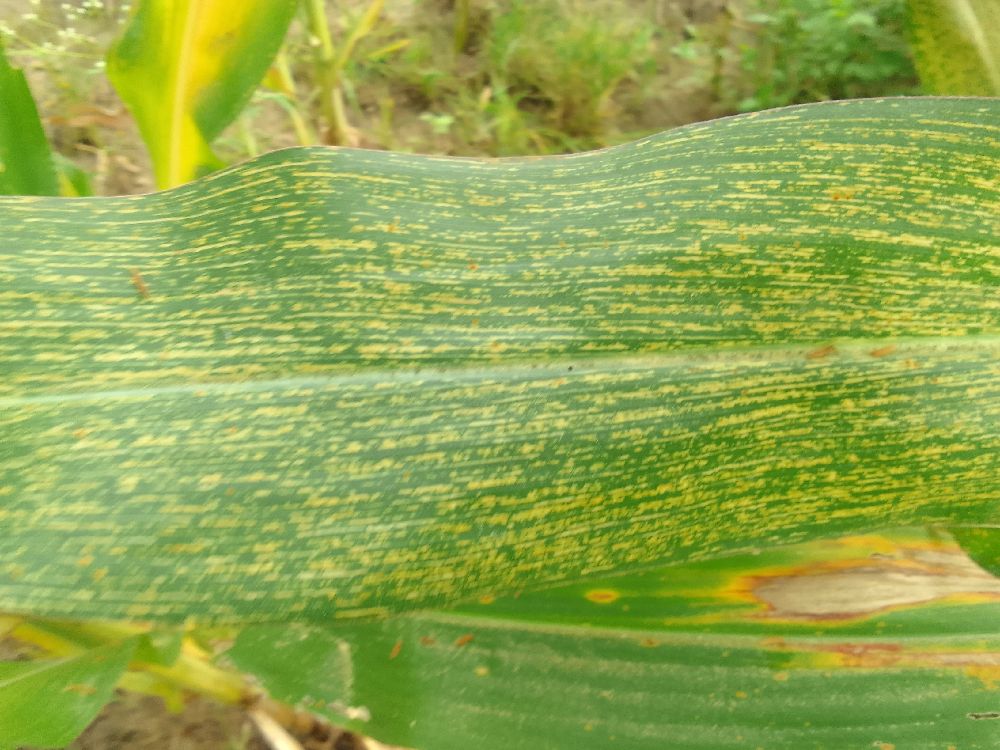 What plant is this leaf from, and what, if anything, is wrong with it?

maize, maize streak virus
